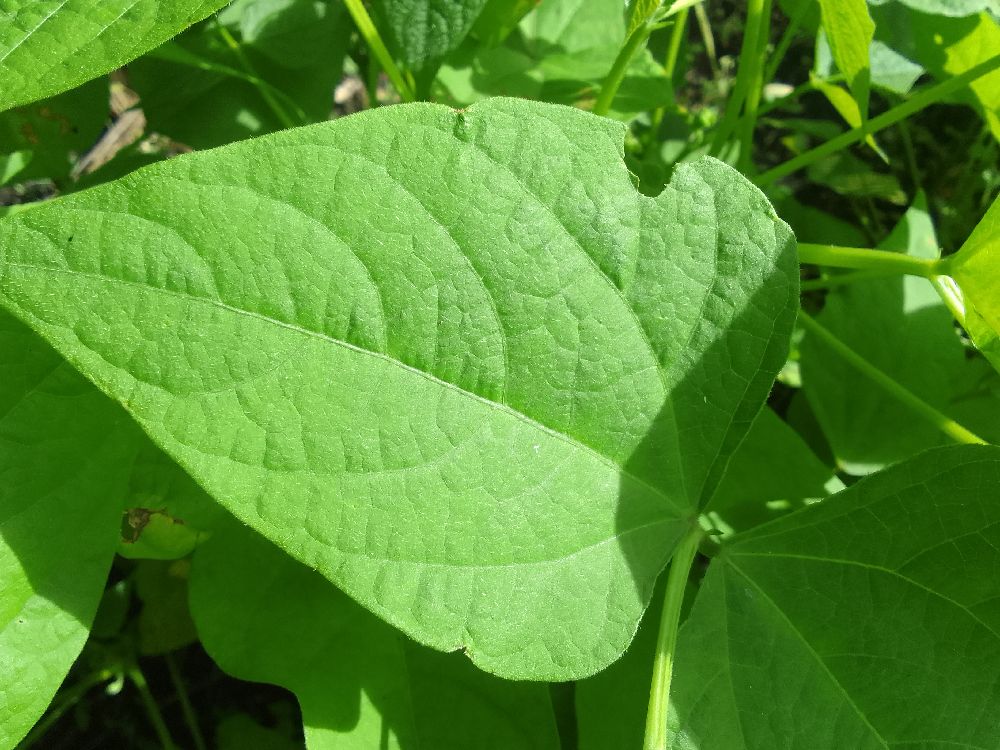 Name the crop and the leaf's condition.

common bean, healthy
